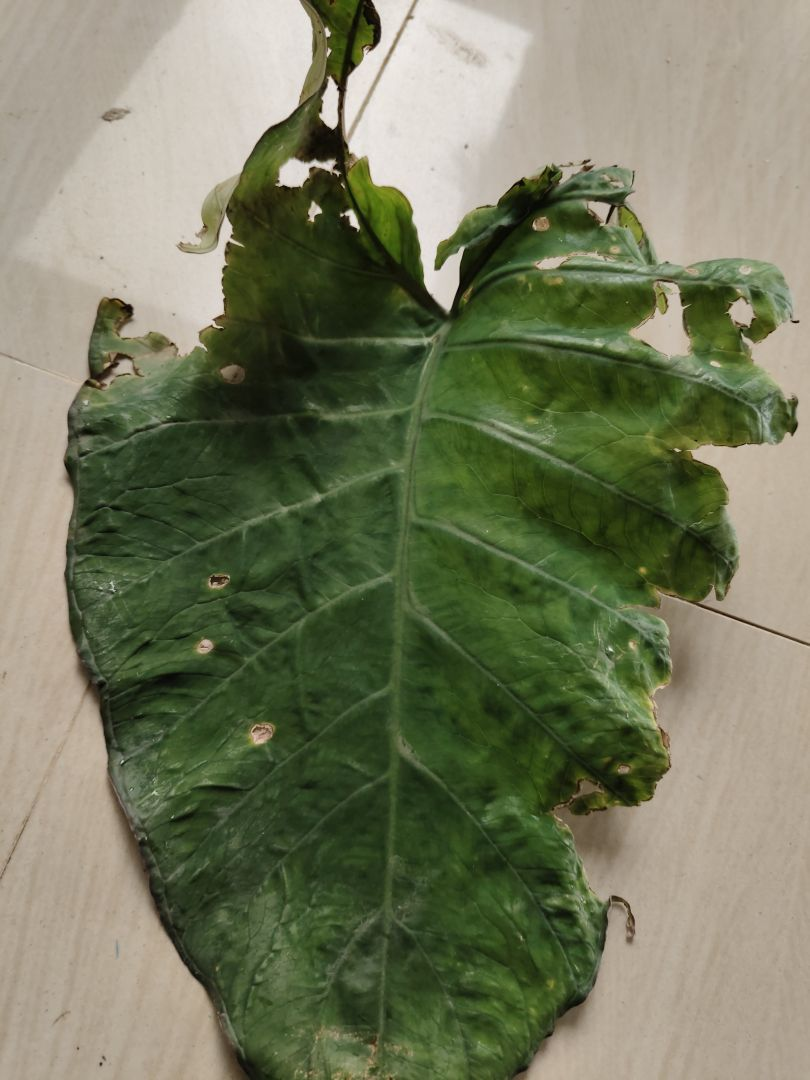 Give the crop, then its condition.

taro, leaf blight
